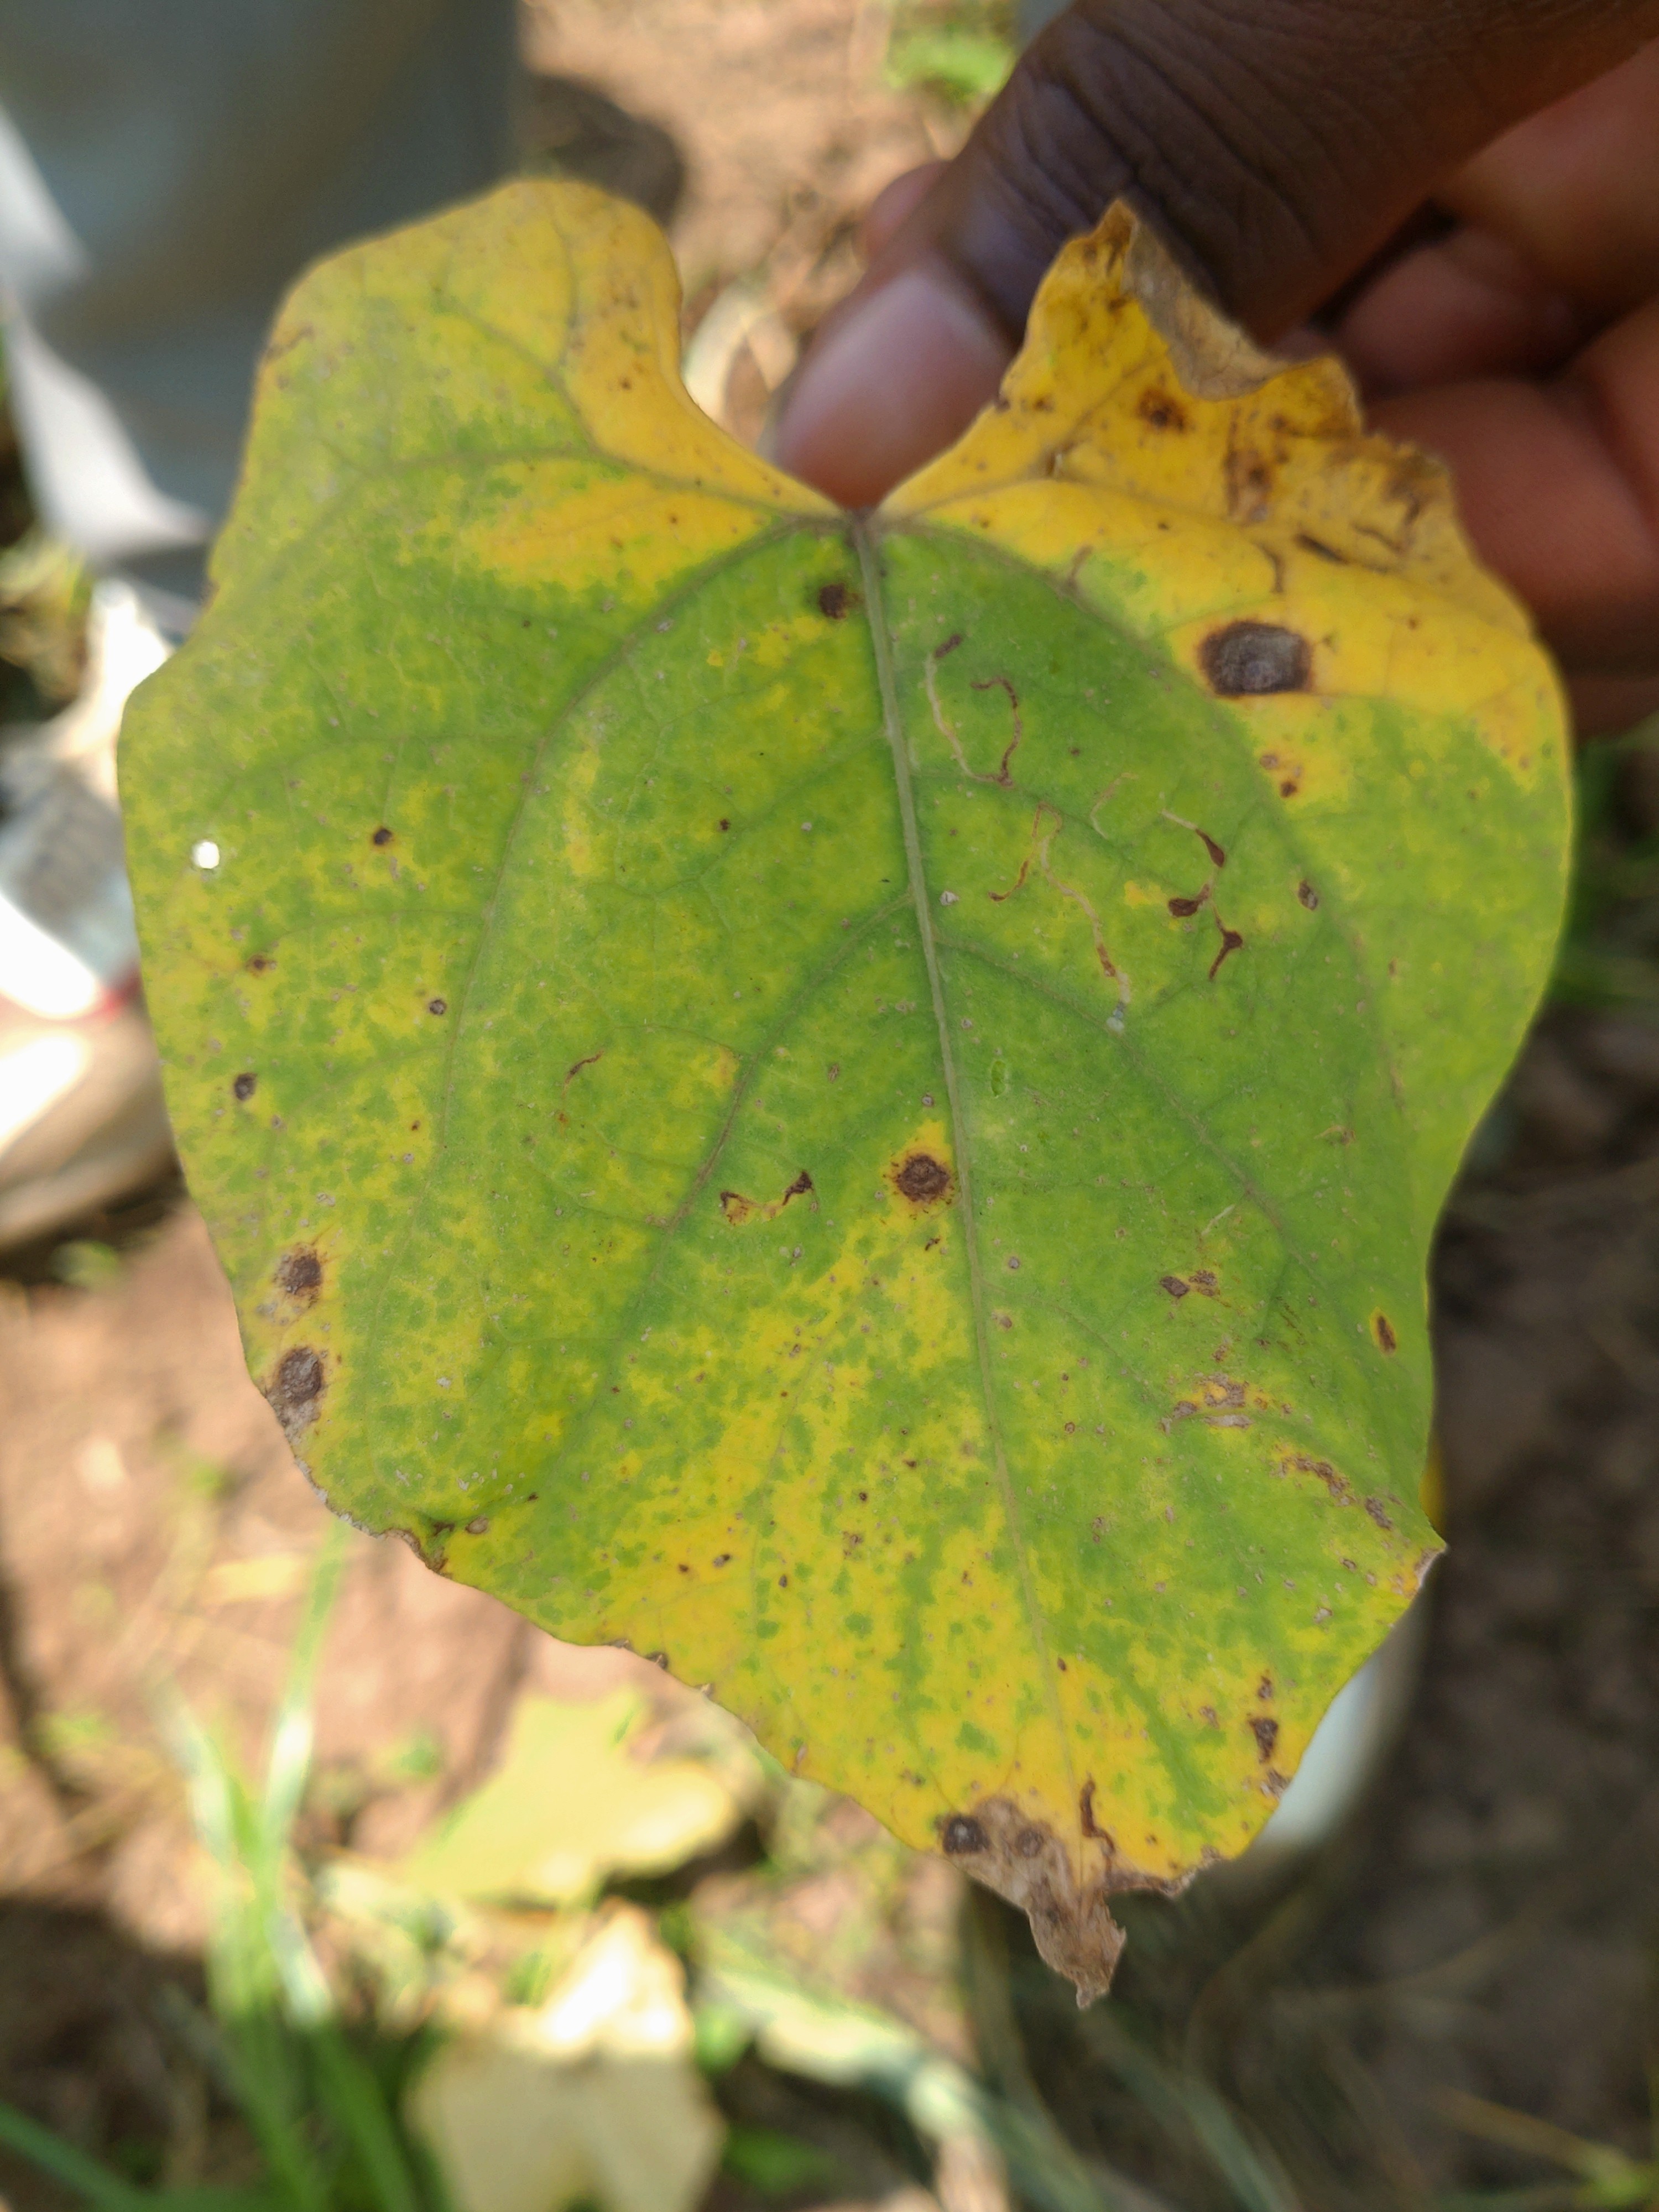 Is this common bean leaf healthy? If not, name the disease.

rust
